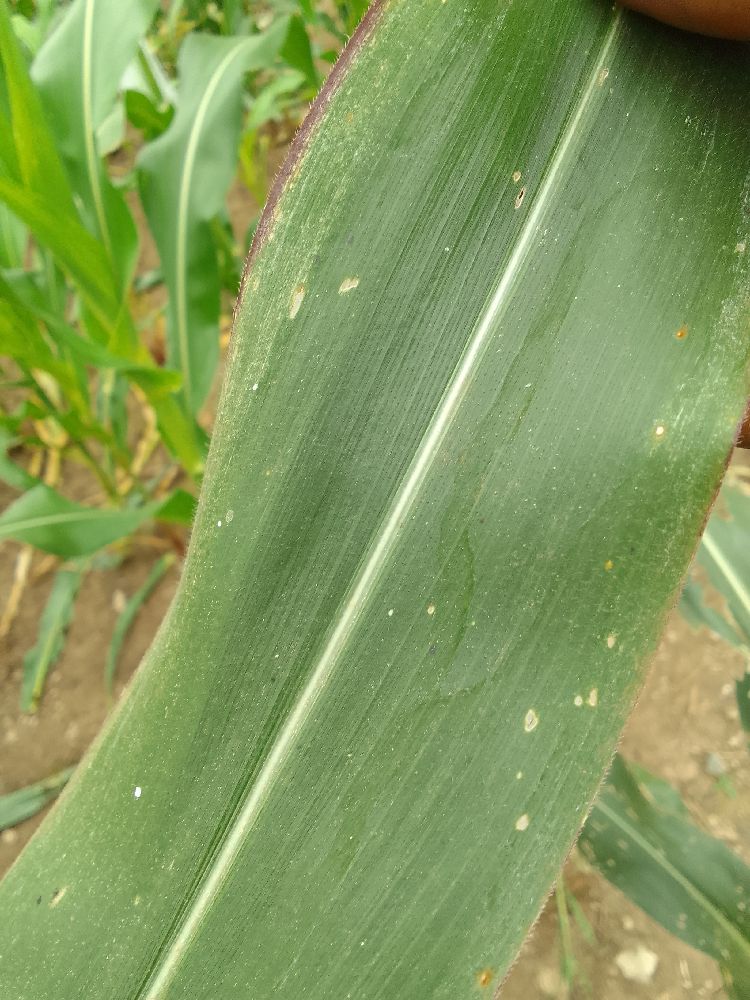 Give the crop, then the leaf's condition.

maize, healthy
